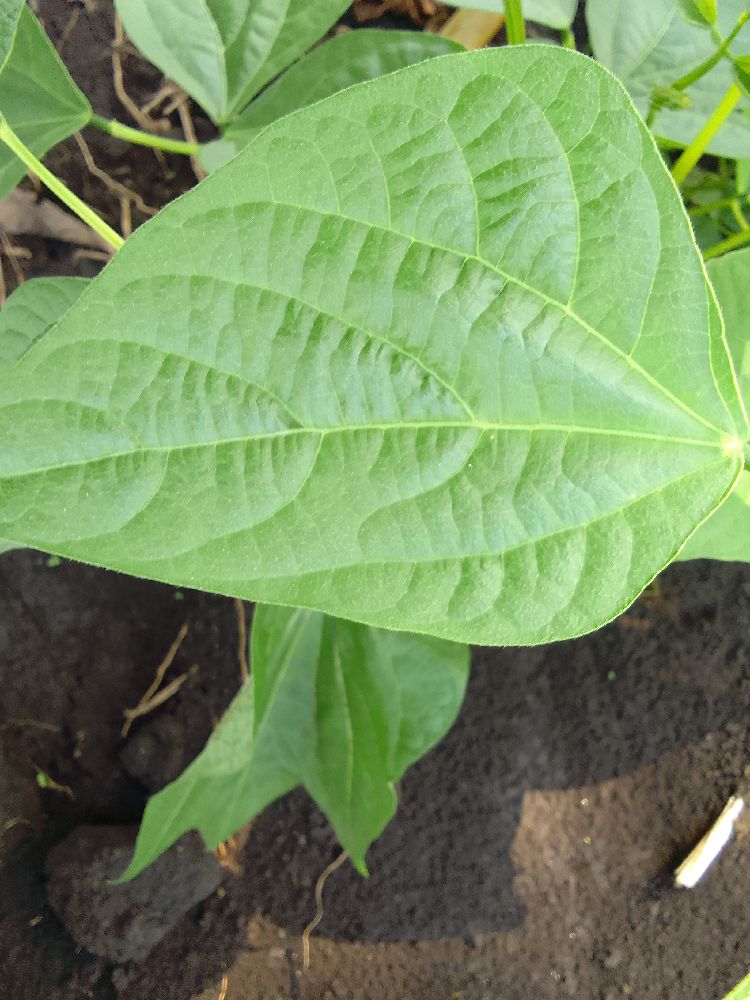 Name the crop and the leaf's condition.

common bean, healthy
